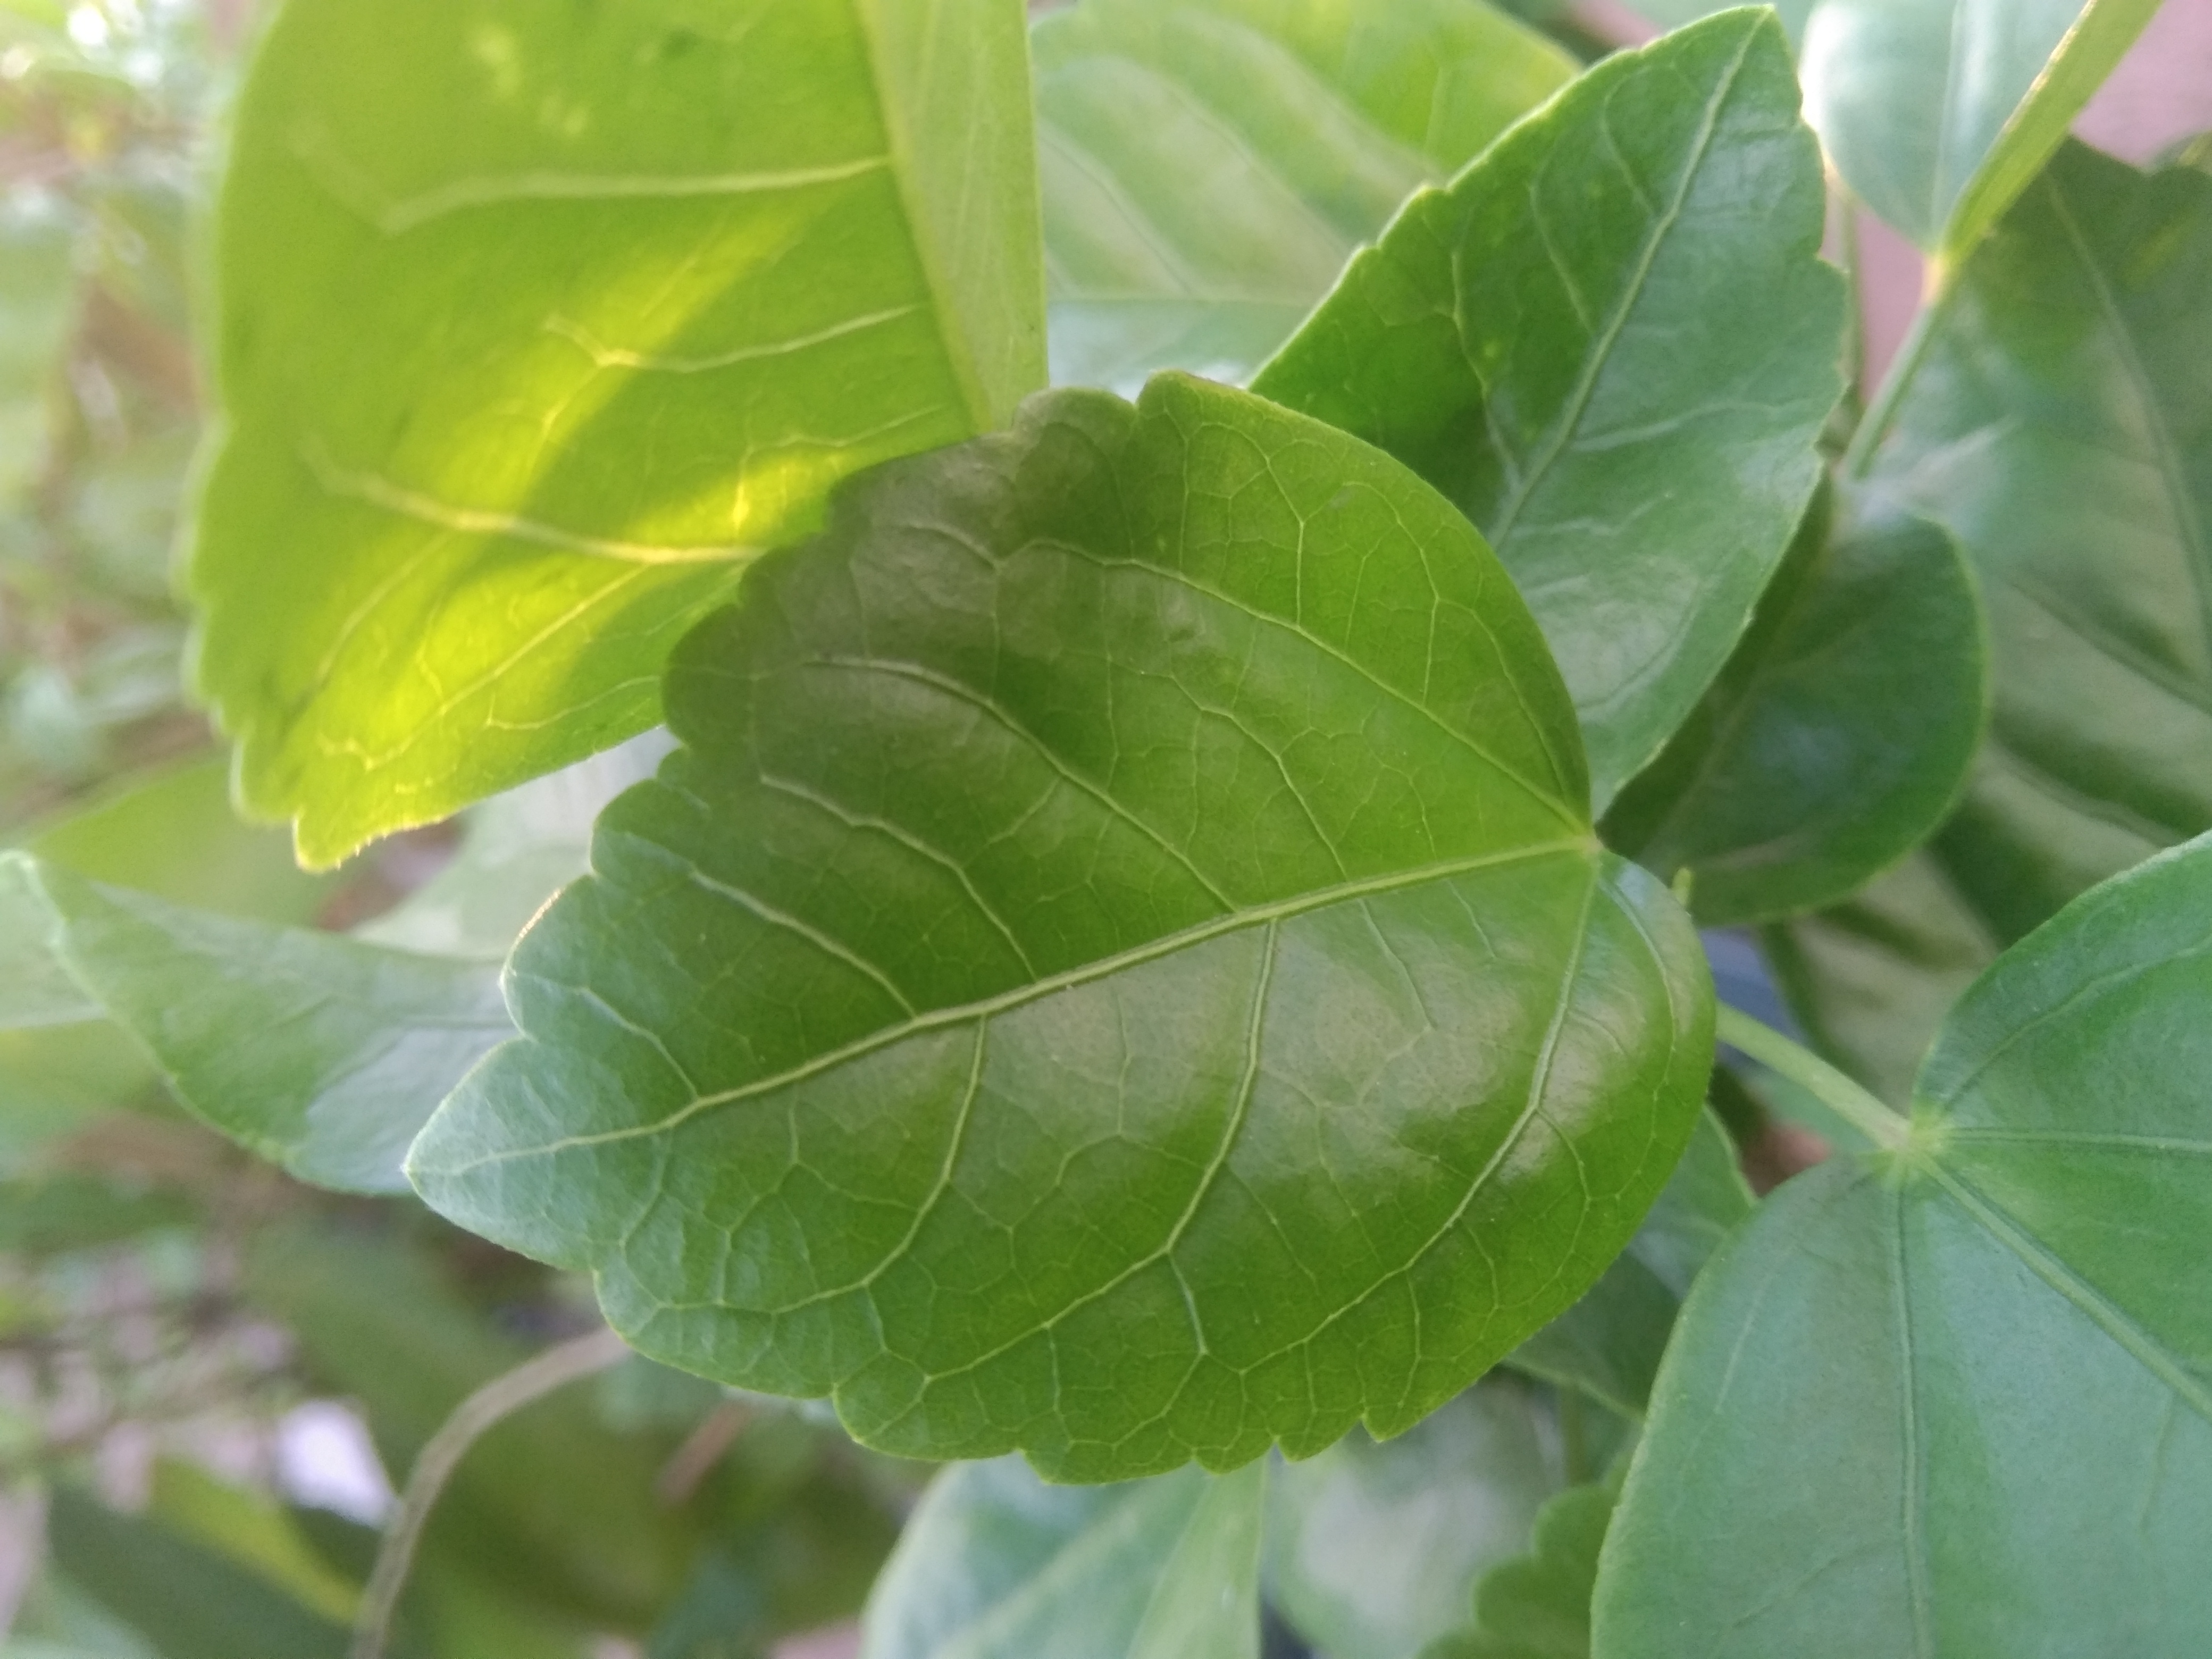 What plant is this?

hibiscus
